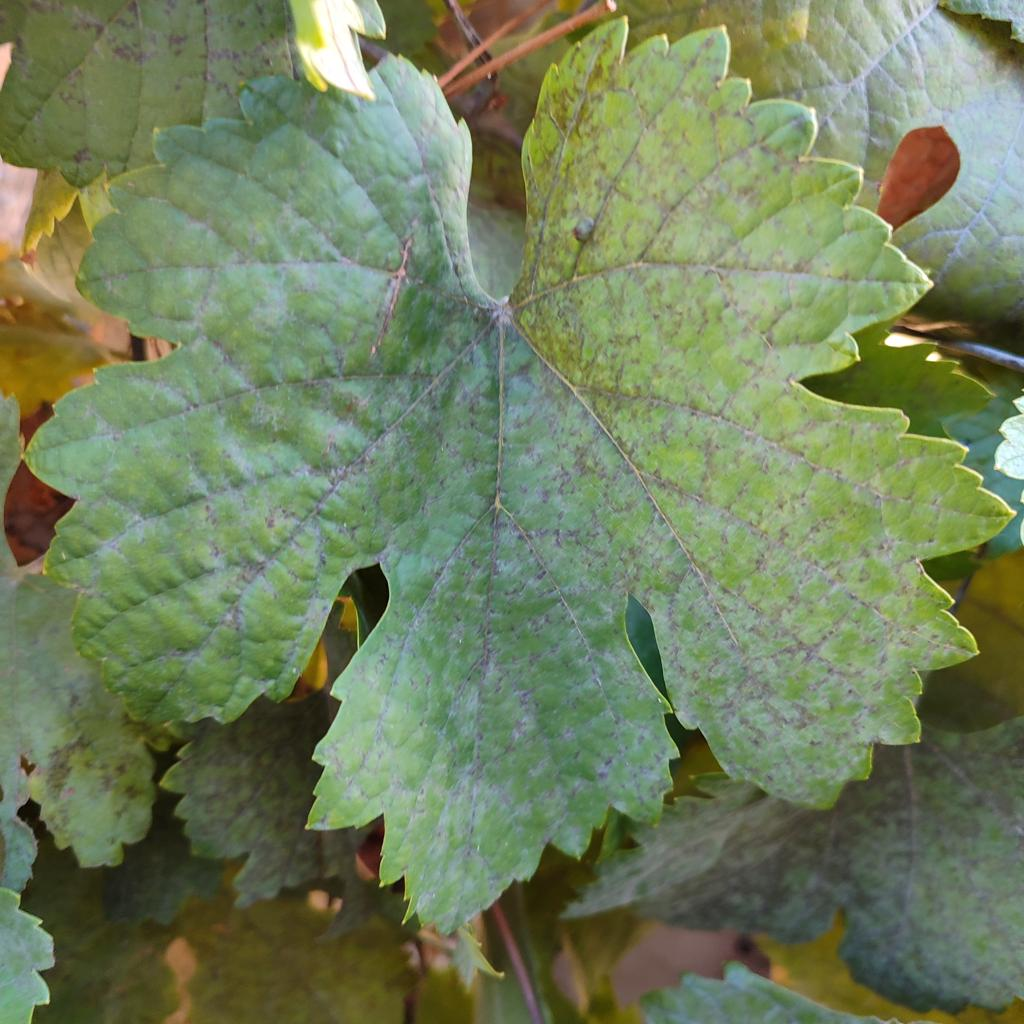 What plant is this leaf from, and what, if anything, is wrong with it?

grapevine, powdery mildew
